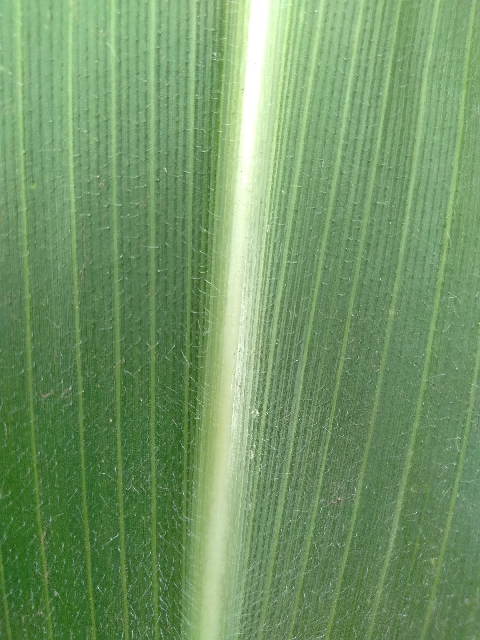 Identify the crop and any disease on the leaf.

maize, healthy
